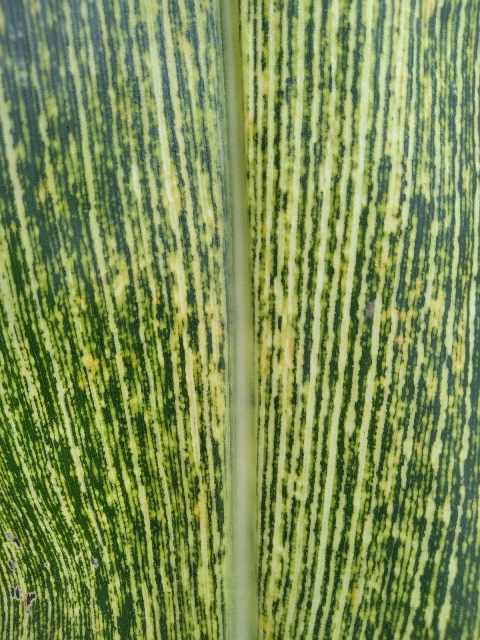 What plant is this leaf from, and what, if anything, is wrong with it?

maize, maize streak virus
